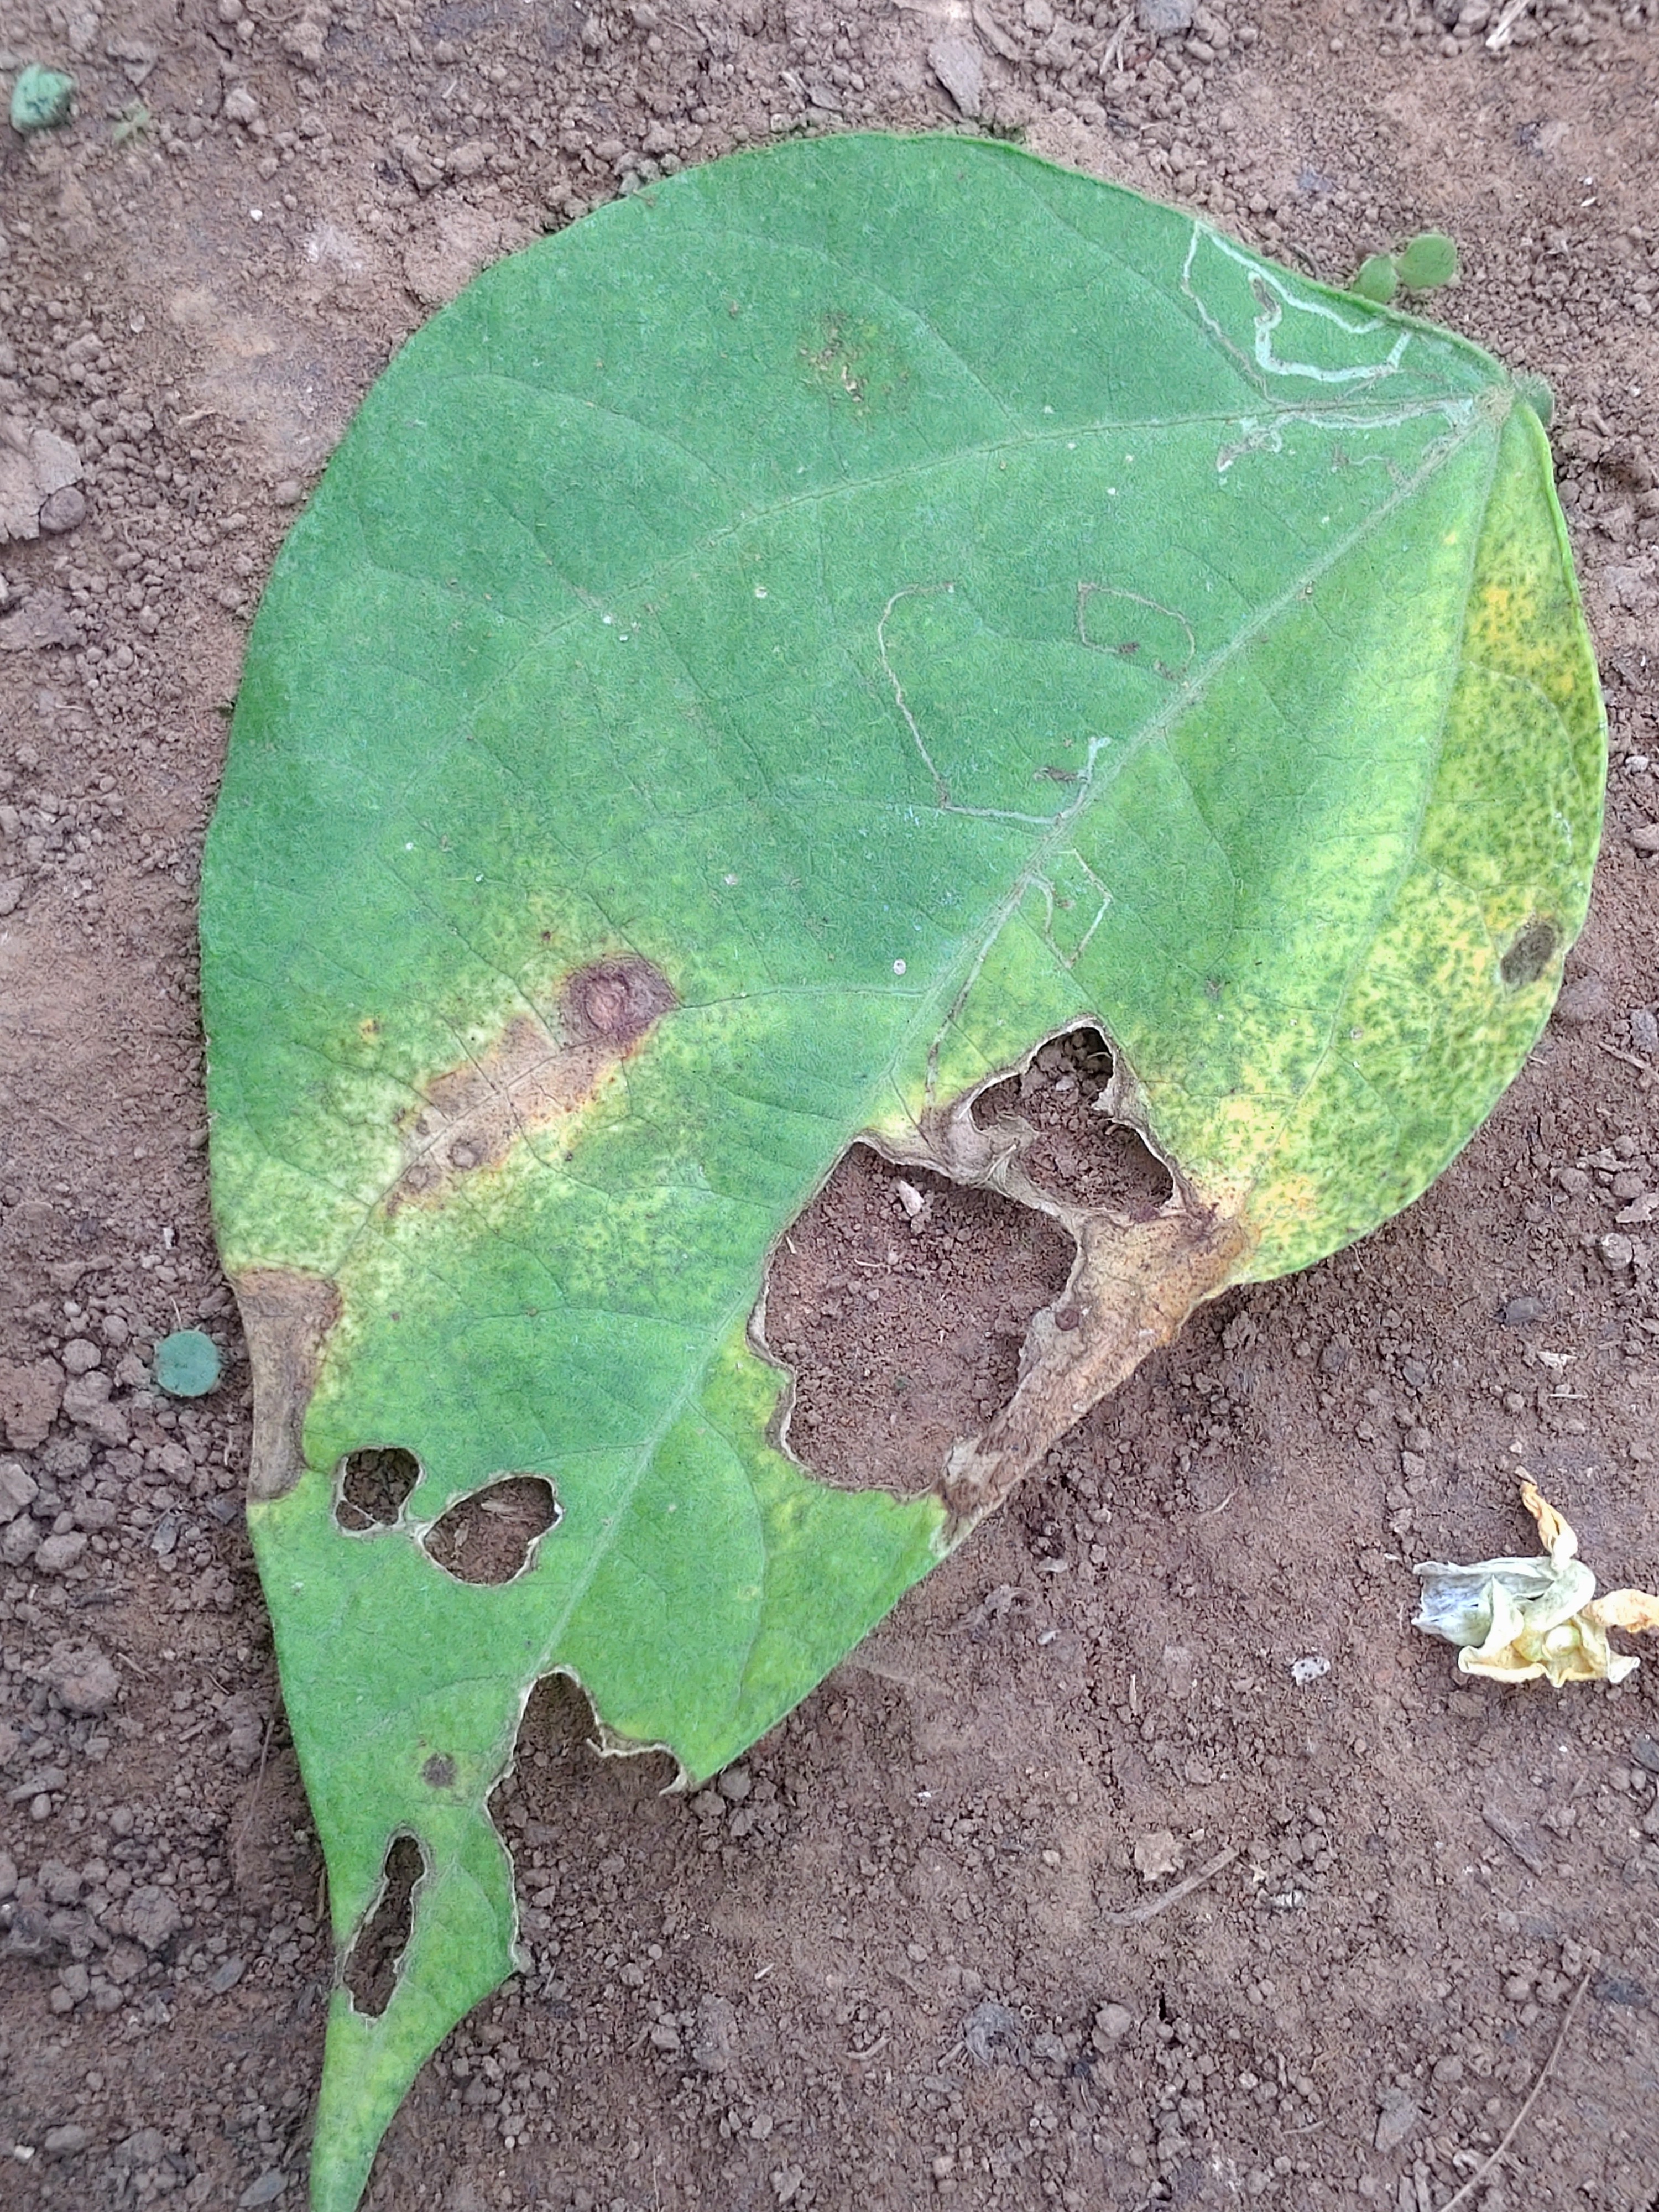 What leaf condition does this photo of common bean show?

anthracnose
